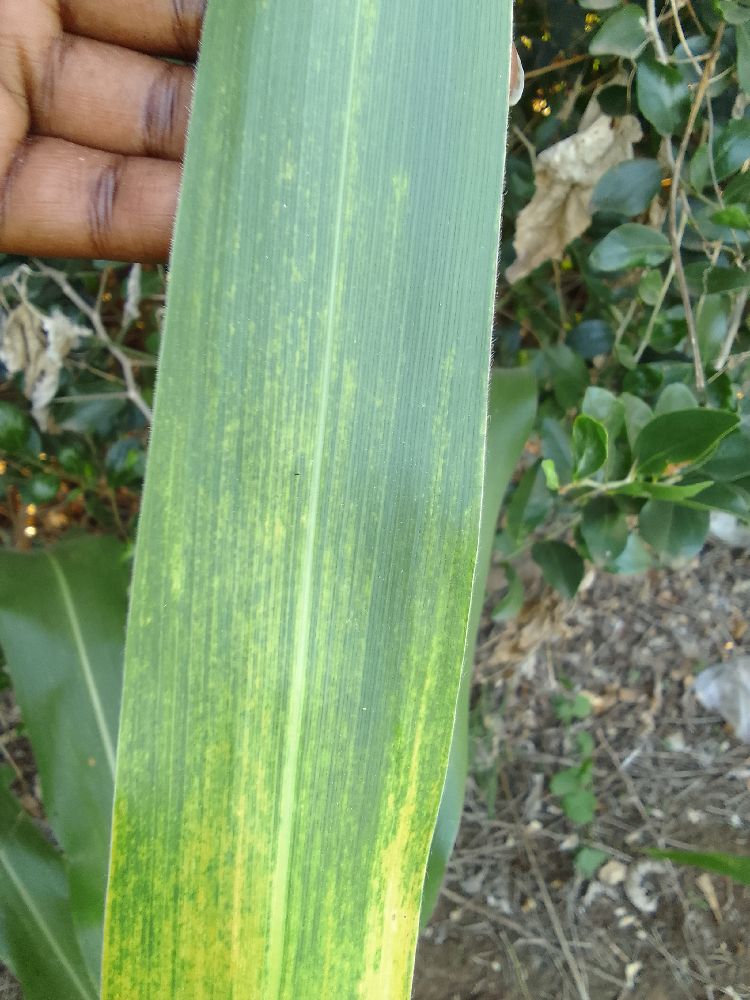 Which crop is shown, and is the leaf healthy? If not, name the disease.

maize, maize lethal necrosis
